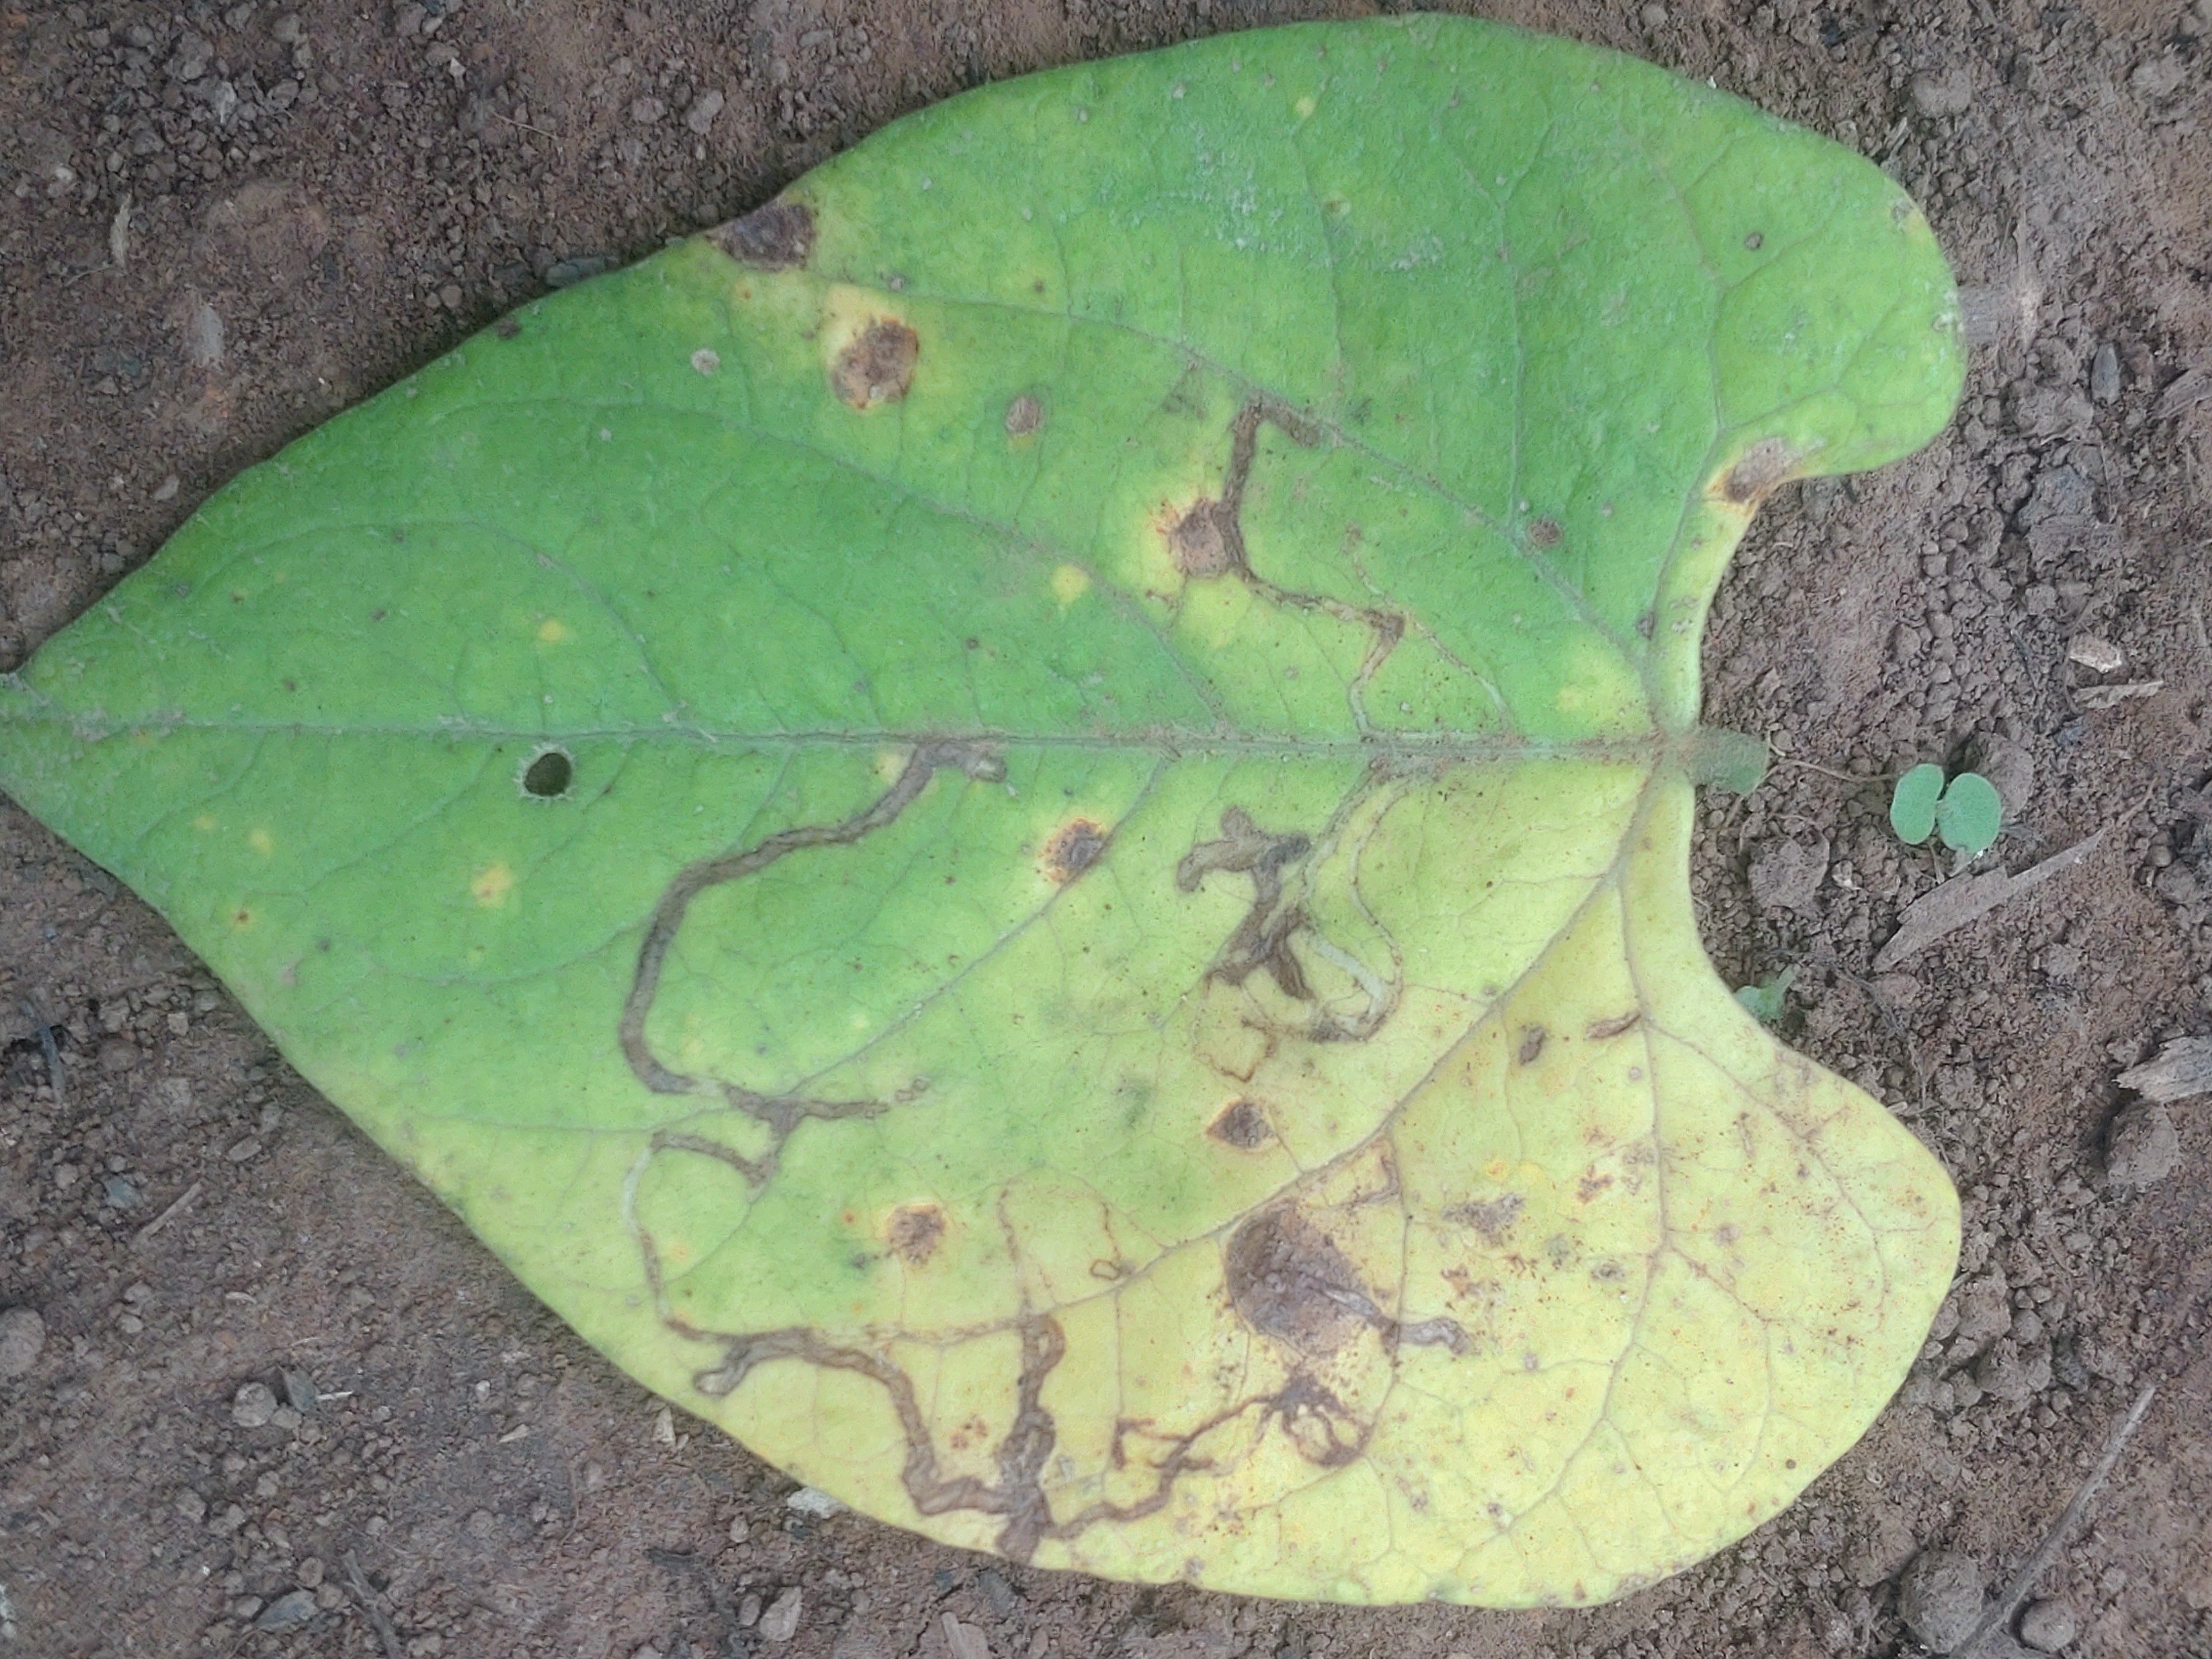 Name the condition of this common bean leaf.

anthracnose
